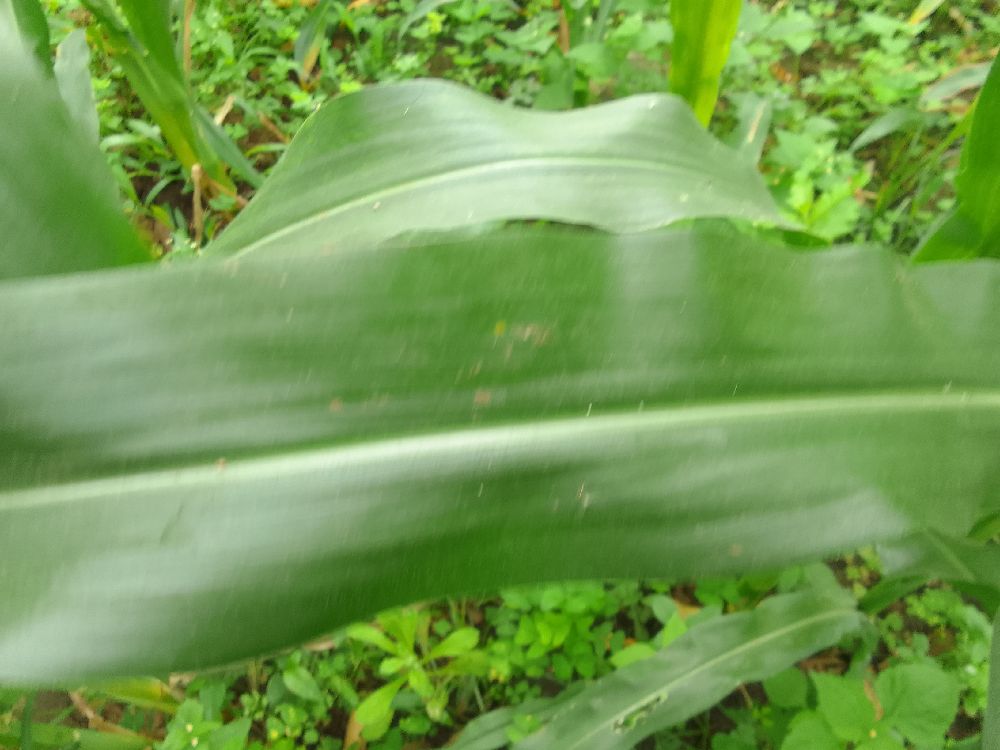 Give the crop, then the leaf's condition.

maize, healthy
